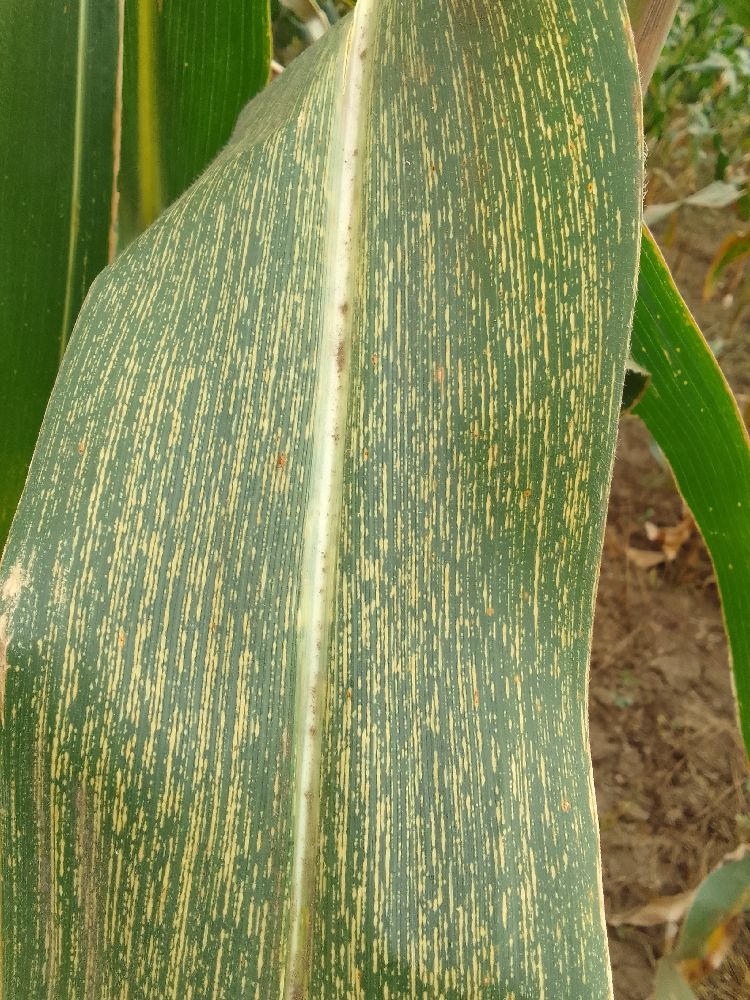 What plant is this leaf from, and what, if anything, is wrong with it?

maize, maize streak virus
